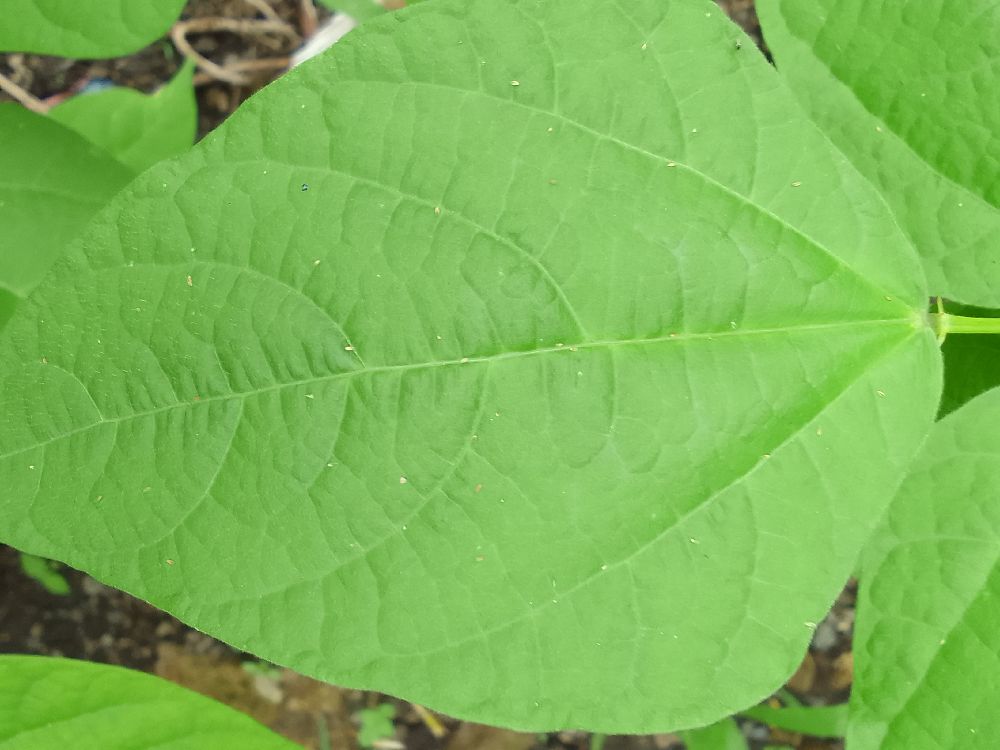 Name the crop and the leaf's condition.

common bean, healthy
